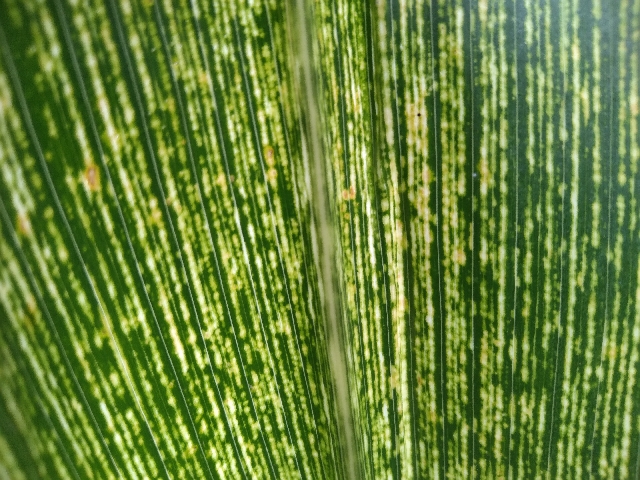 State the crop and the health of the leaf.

maize, maize streak virus
